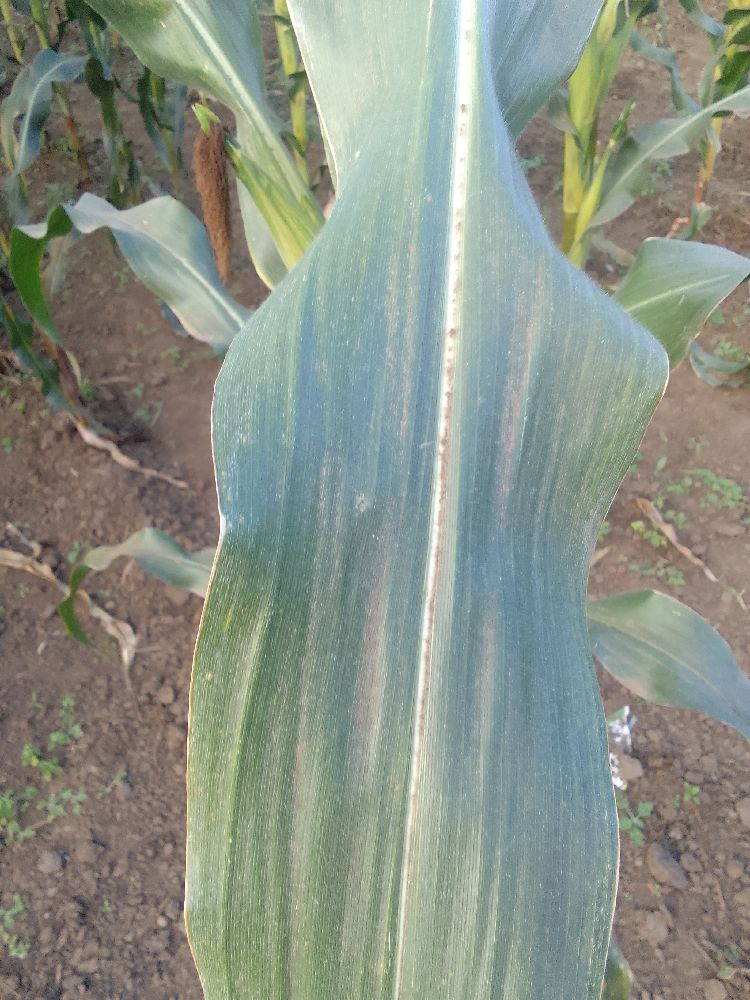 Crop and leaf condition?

maize, healthy
